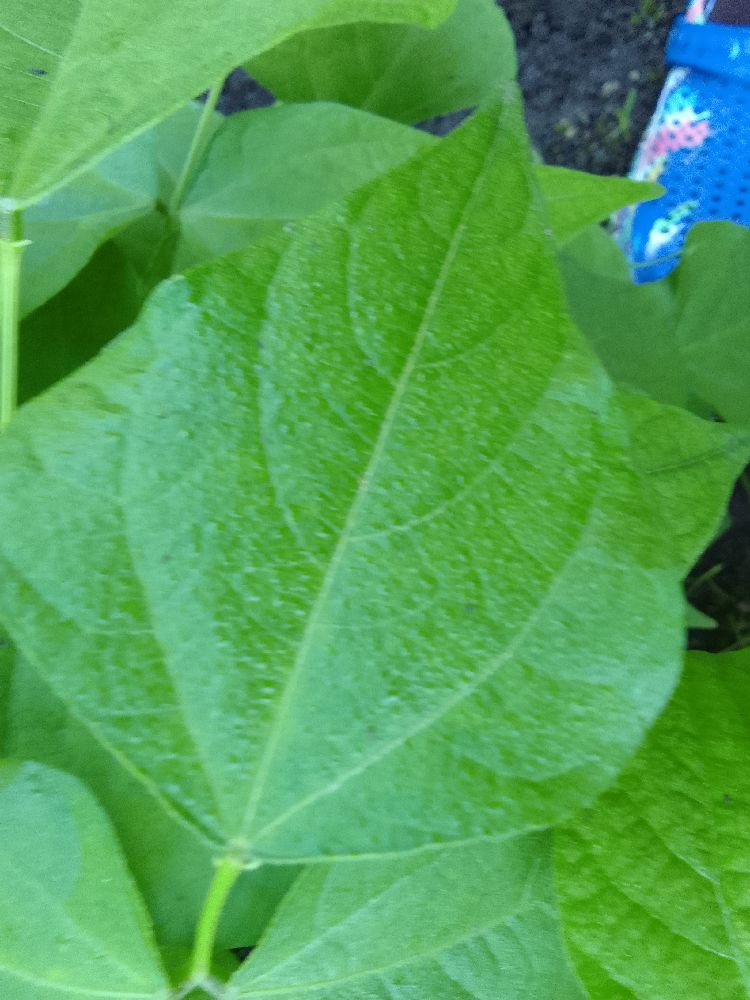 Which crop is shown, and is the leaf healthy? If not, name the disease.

common bean, healthy
